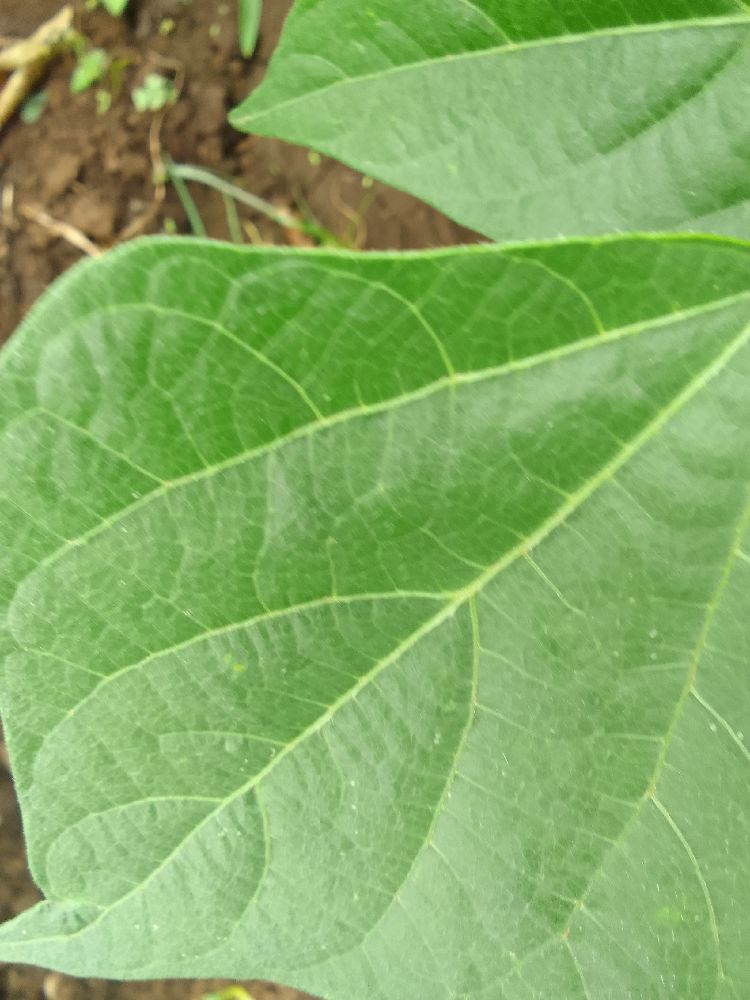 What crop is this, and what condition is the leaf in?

common bean, healthy
